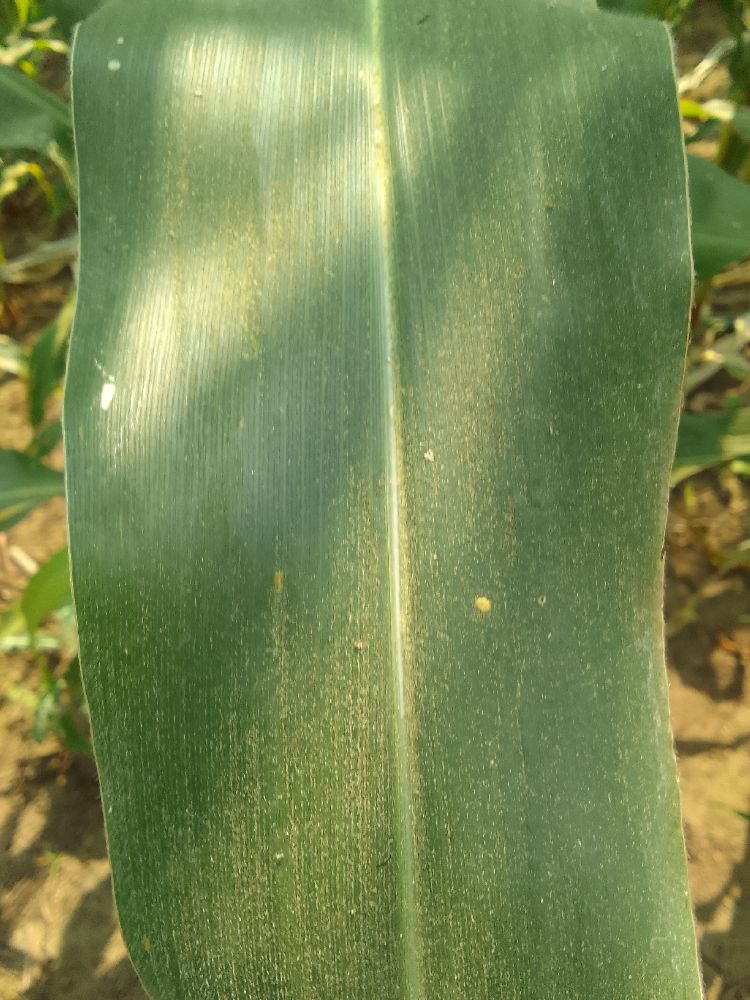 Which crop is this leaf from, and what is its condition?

maize, healthy
